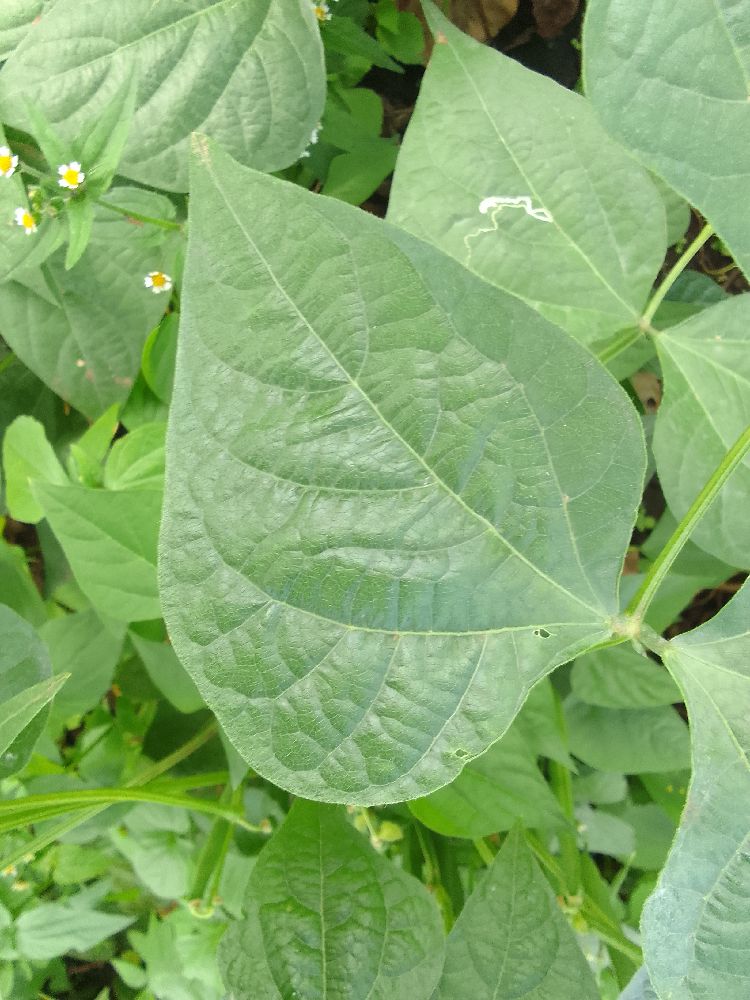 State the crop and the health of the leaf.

common bean, healthy
